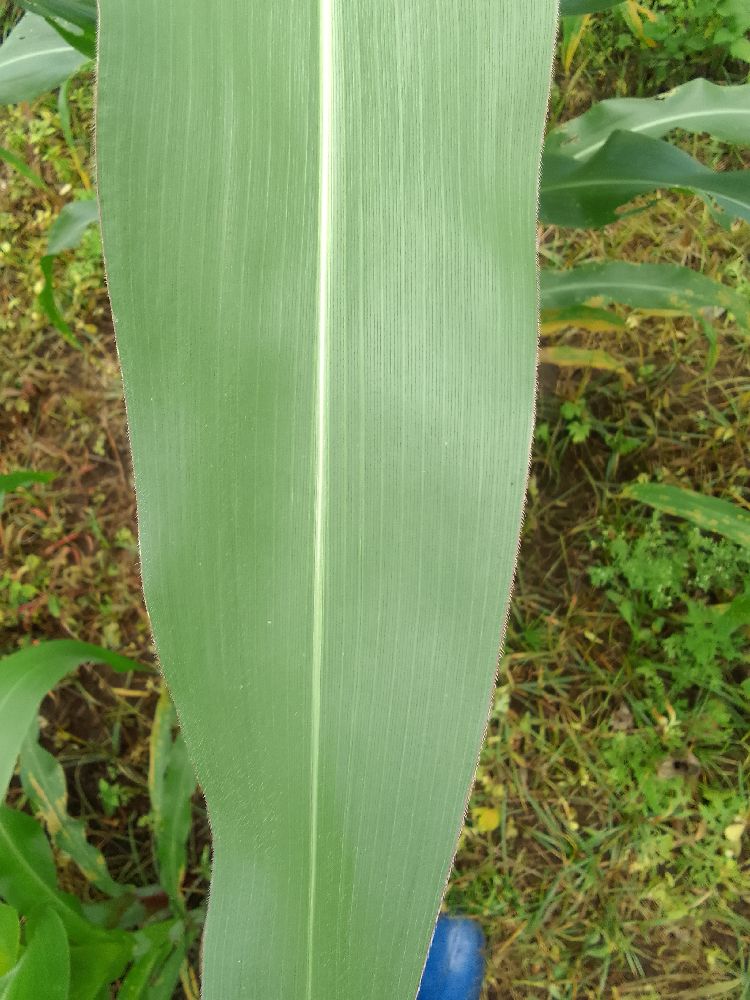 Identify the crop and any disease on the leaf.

maize, healthy
